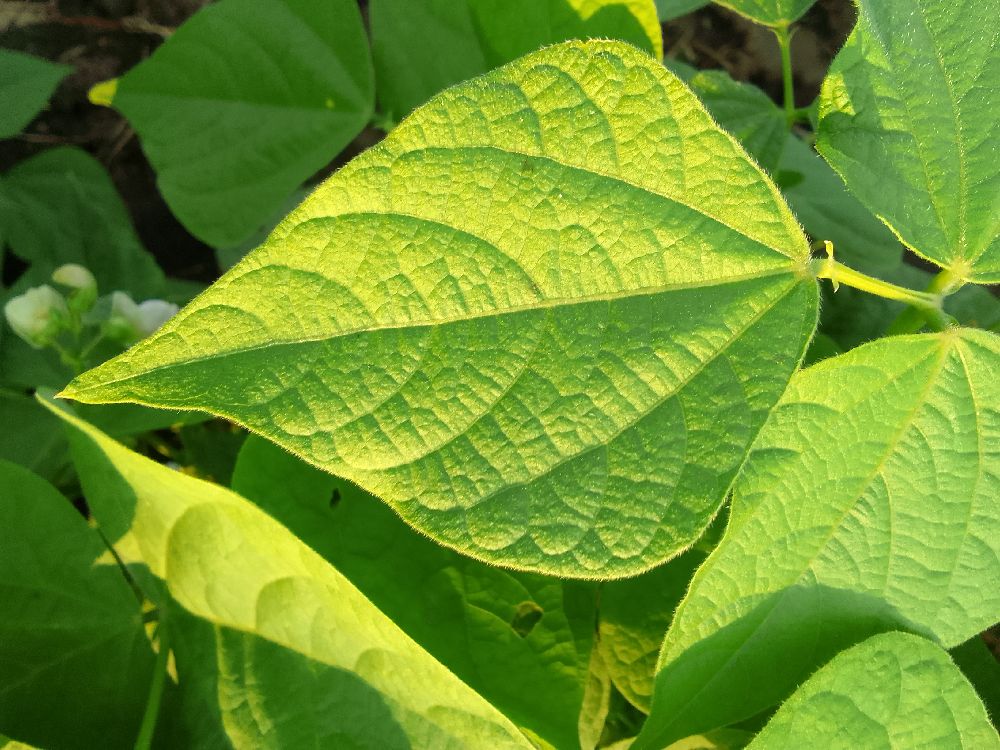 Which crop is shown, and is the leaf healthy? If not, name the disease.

common bean, healthy
